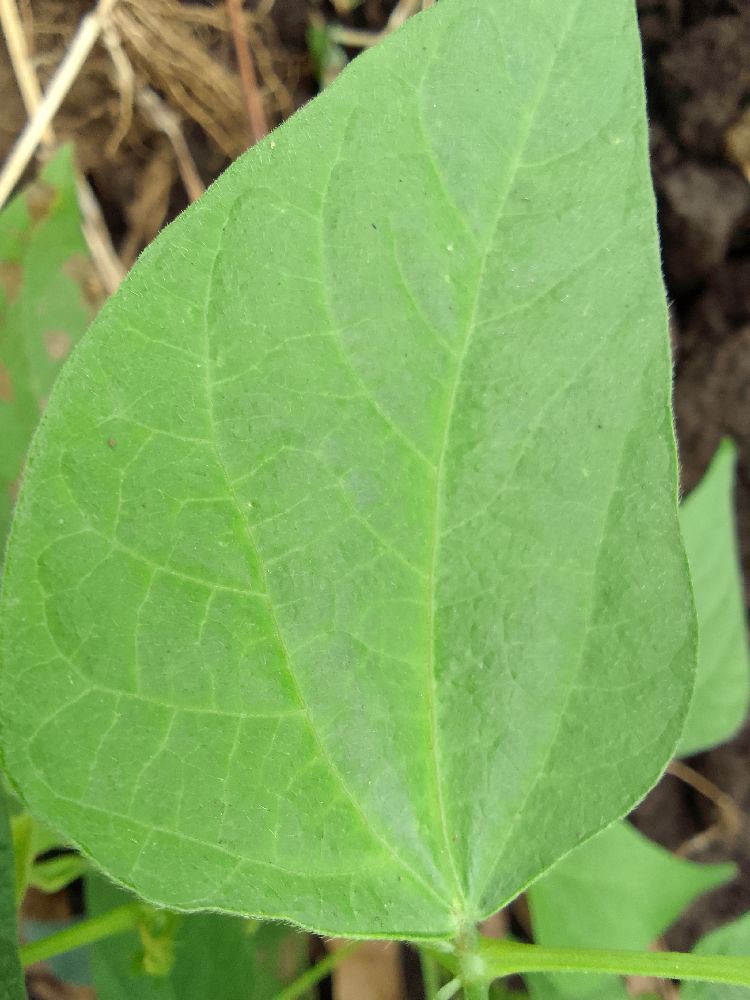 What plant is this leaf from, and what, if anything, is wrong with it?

common bean, healthy
